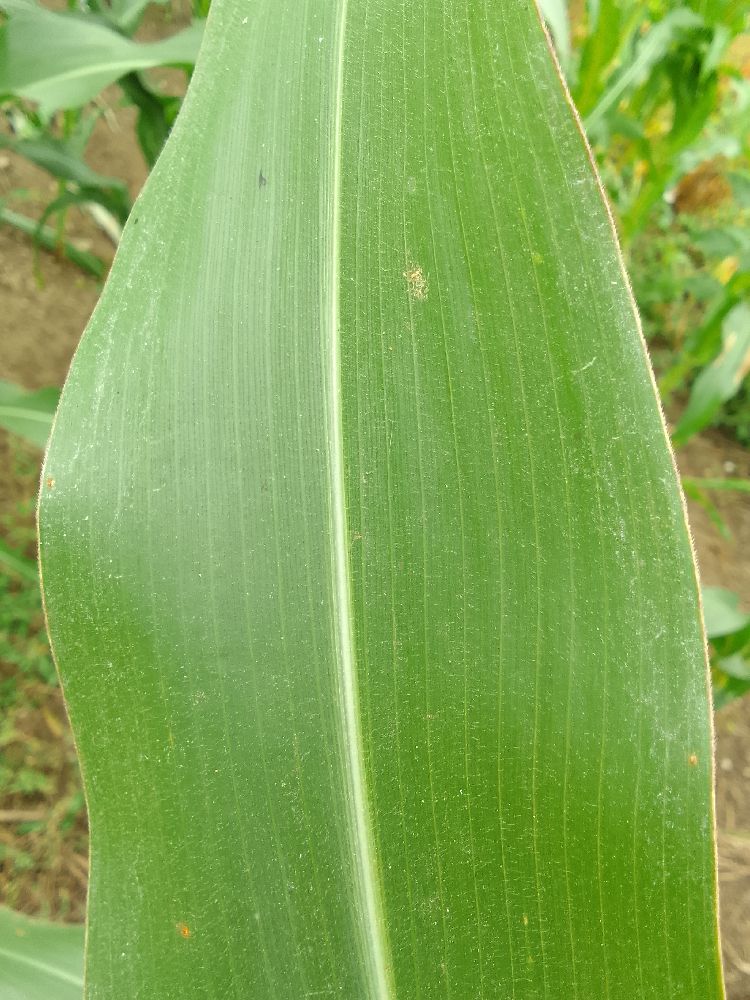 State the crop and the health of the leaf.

maize, healthy
